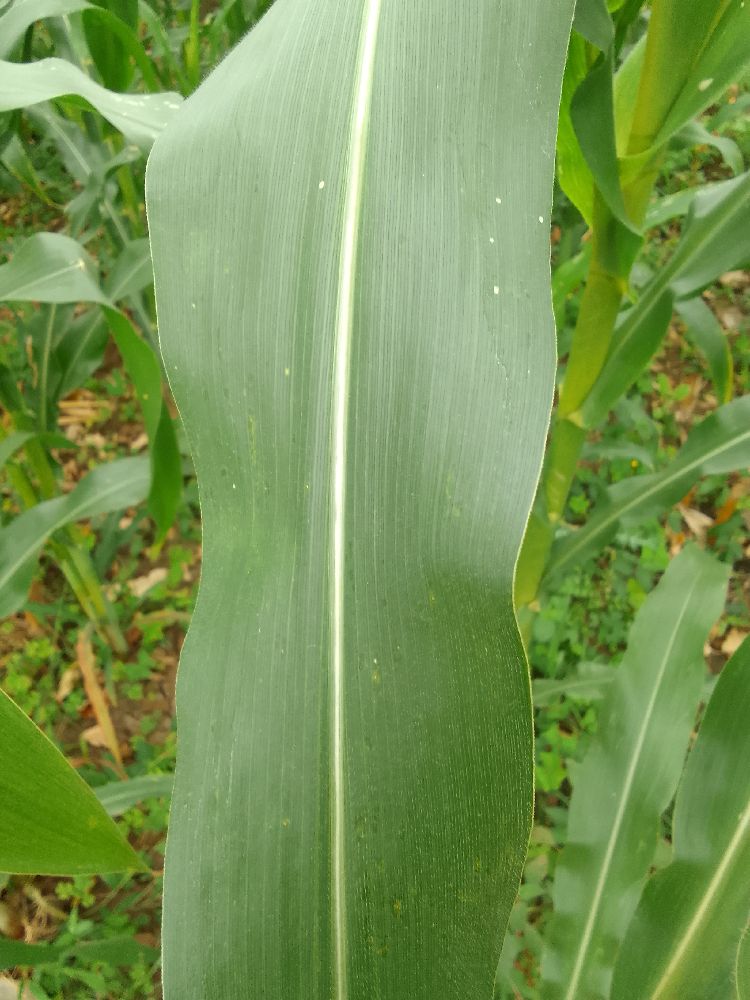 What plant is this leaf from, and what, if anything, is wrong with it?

maize, healthy
